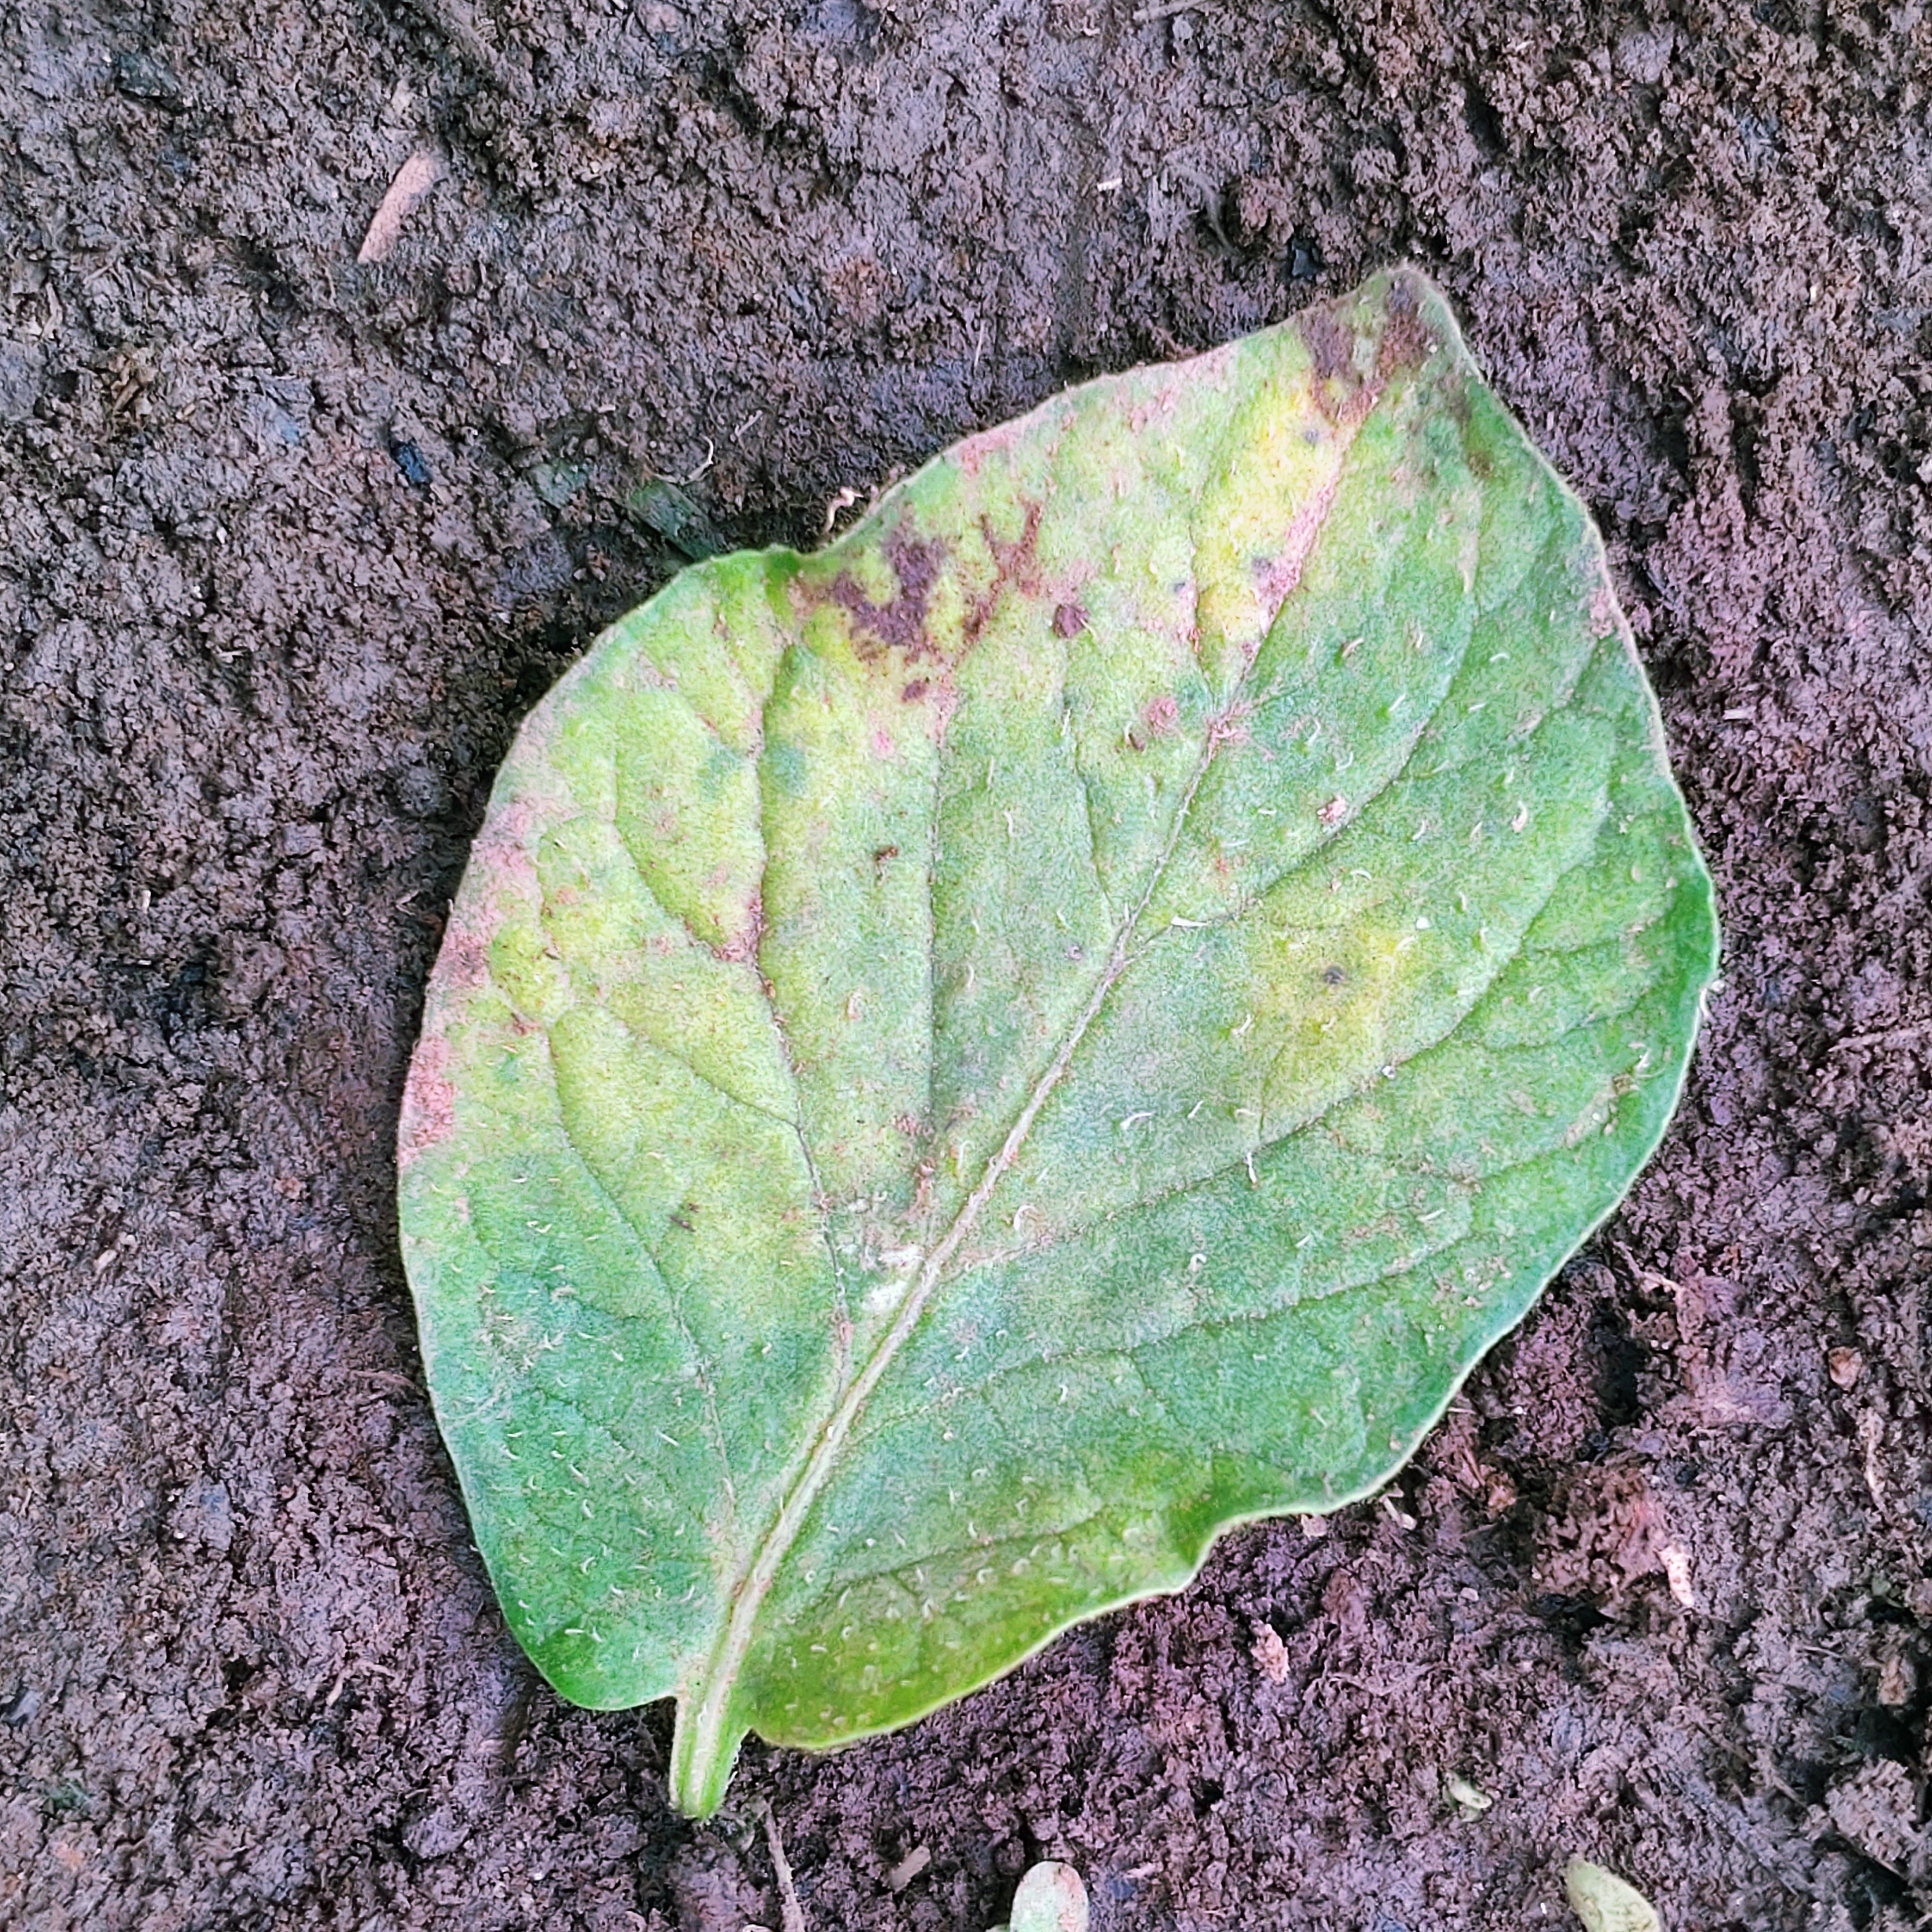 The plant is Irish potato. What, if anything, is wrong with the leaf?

late blight
